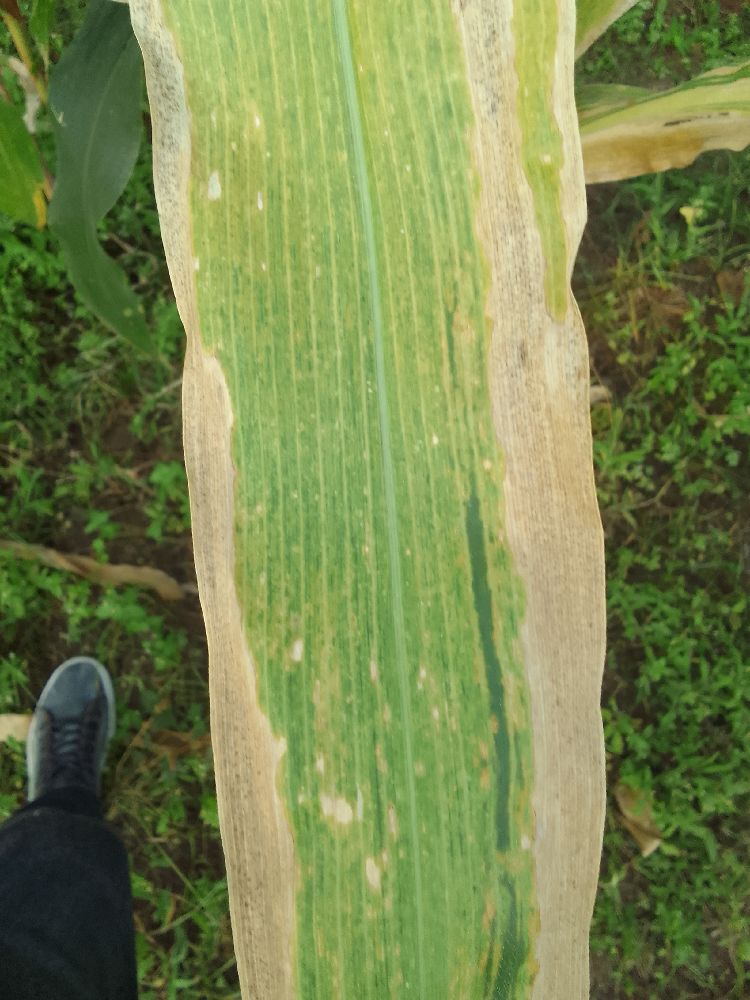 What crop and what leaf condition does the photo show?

maize, maize lethal necrosis
